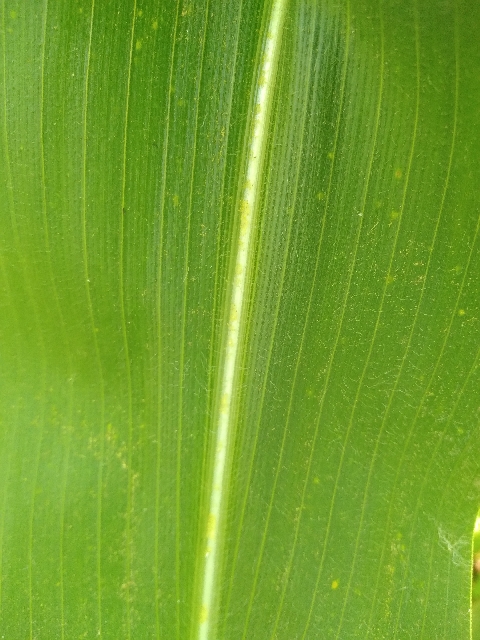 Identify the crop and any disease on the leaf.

maize, healthy
